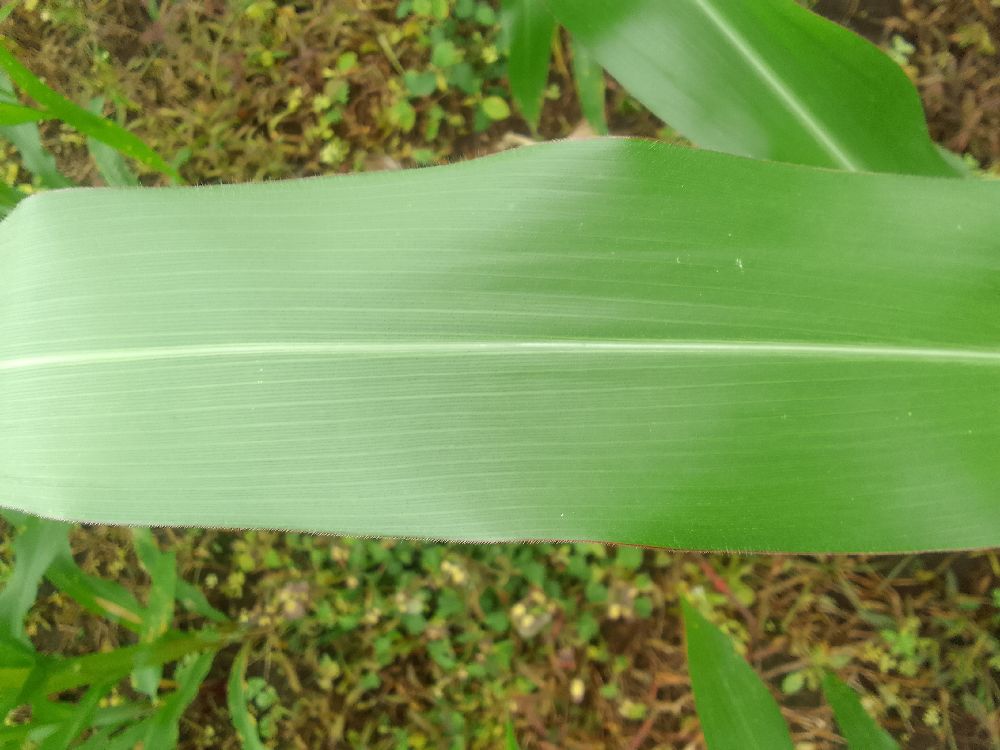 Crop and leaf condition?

maize, healthy
